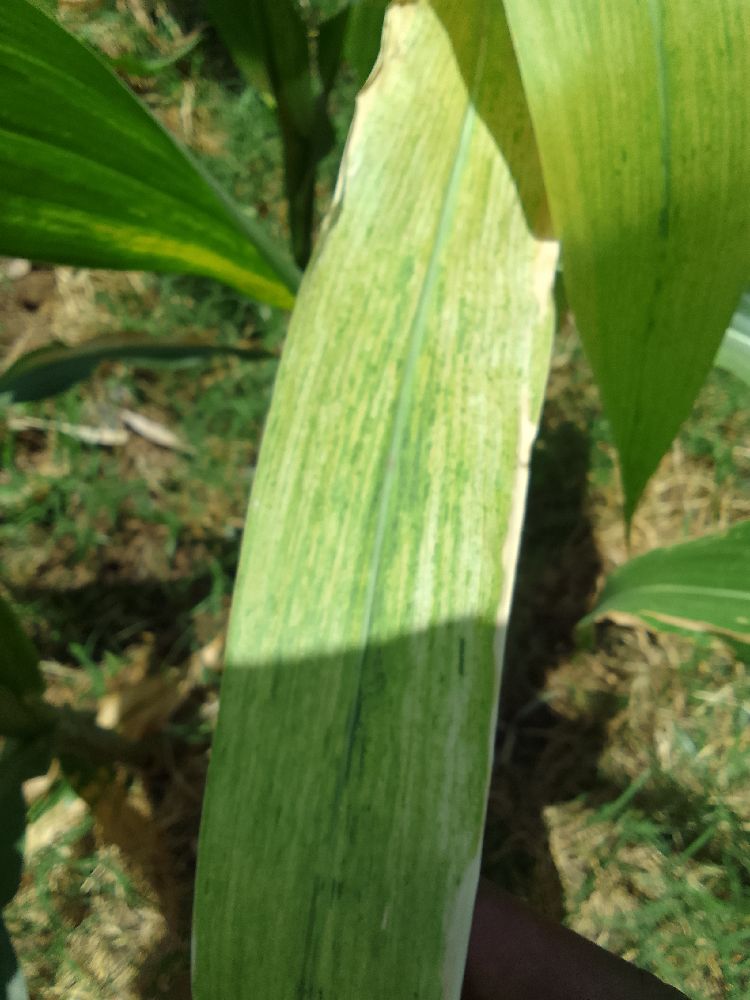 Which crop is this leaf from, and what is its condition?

maize, maize lethal necrosis
